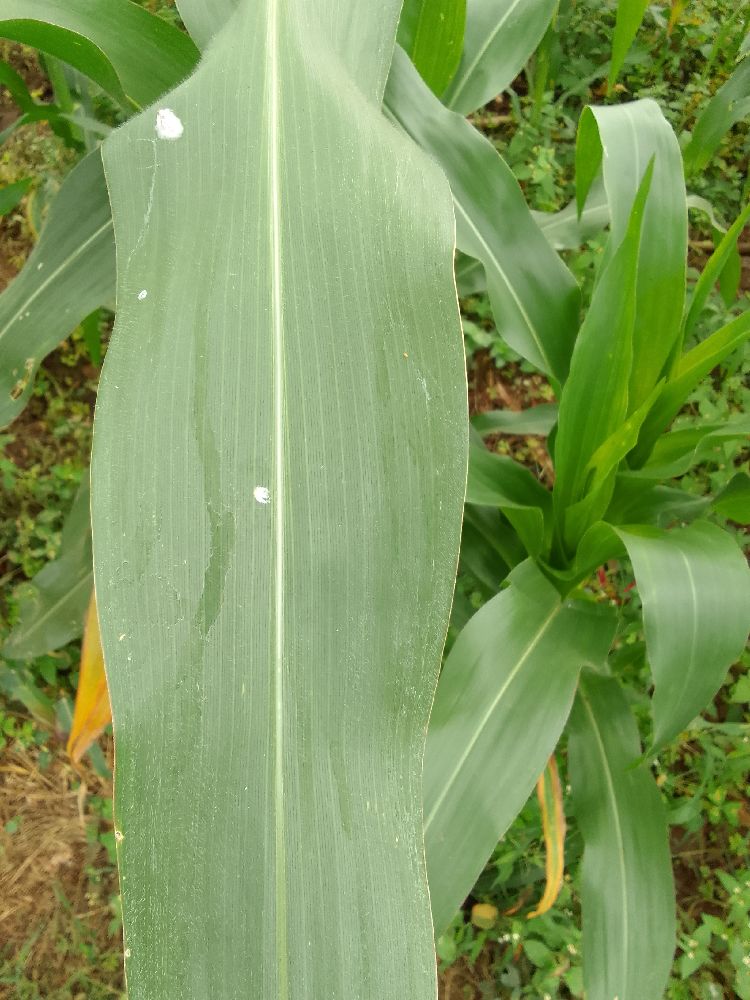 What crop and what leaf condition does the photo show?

maize, healthy
